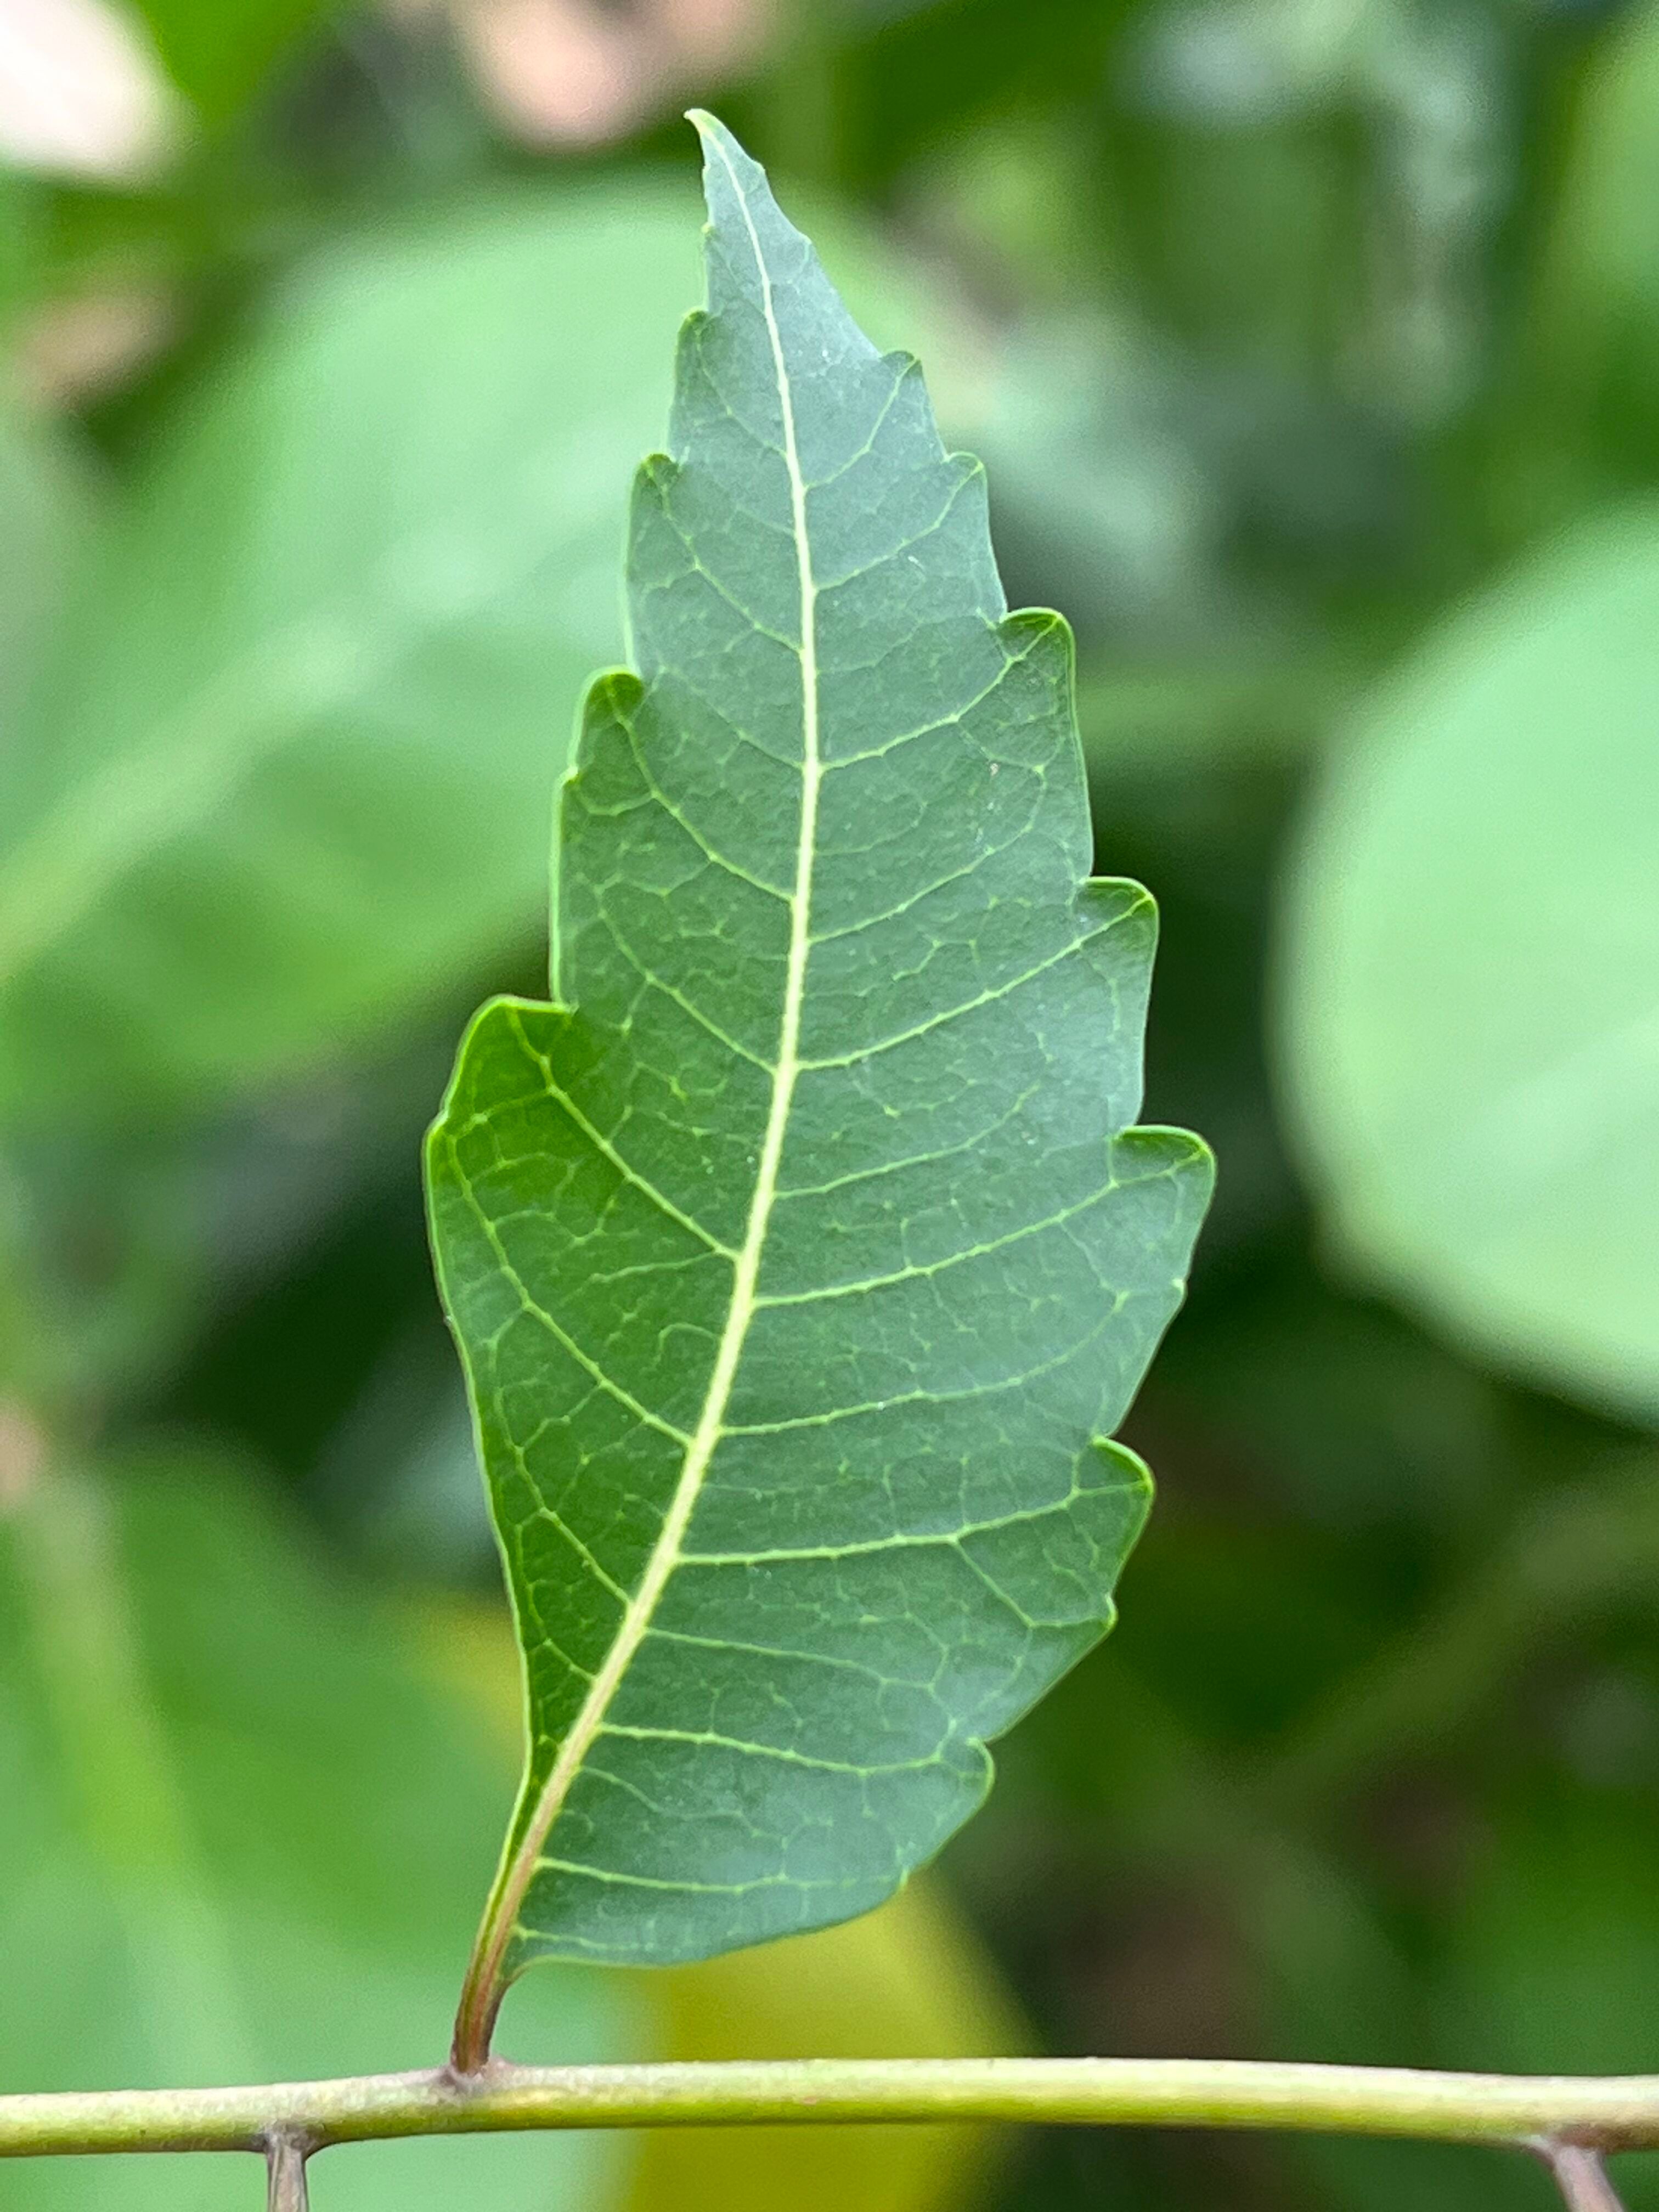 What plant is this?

neem
